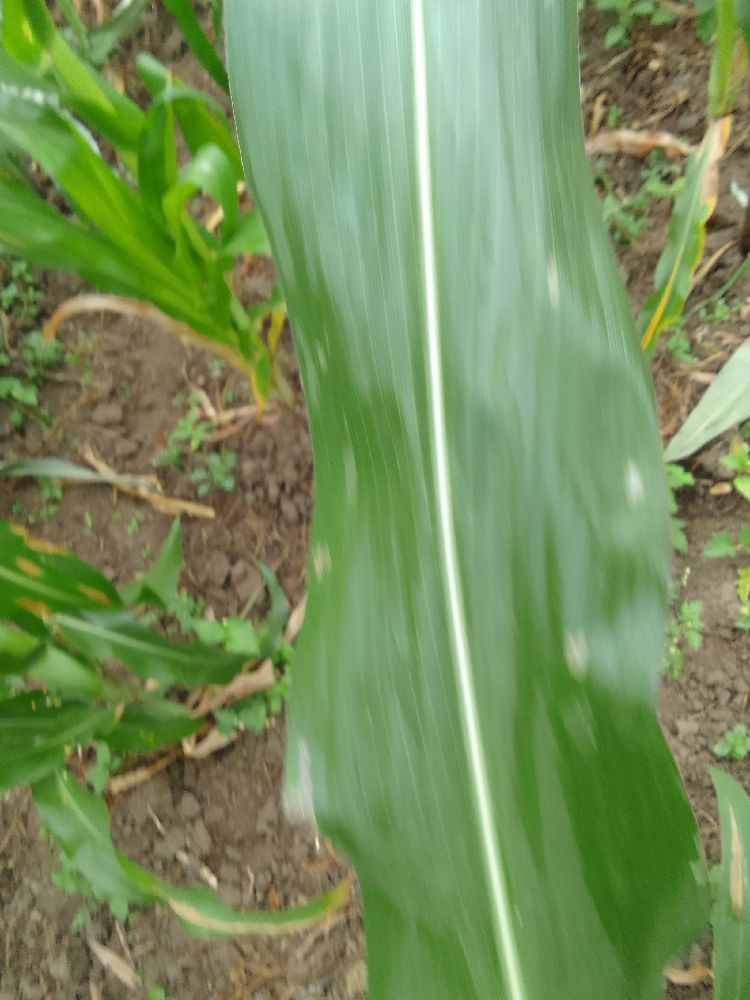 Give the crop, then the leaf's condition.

maize, healthy
